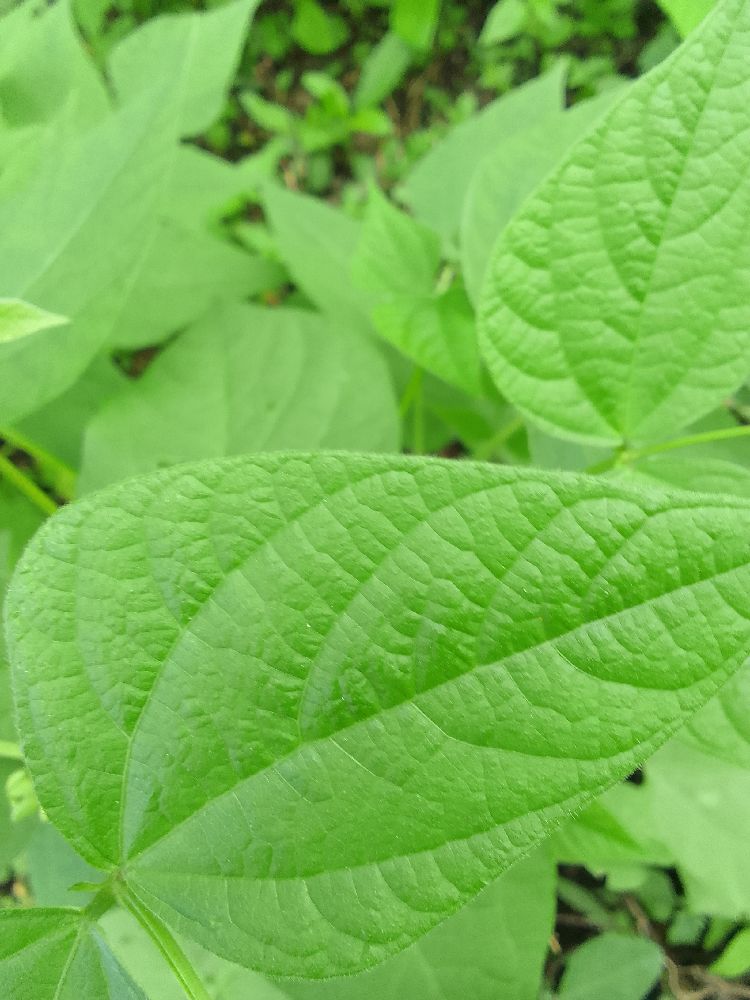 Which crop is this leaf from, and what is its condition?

common bean, healthy
